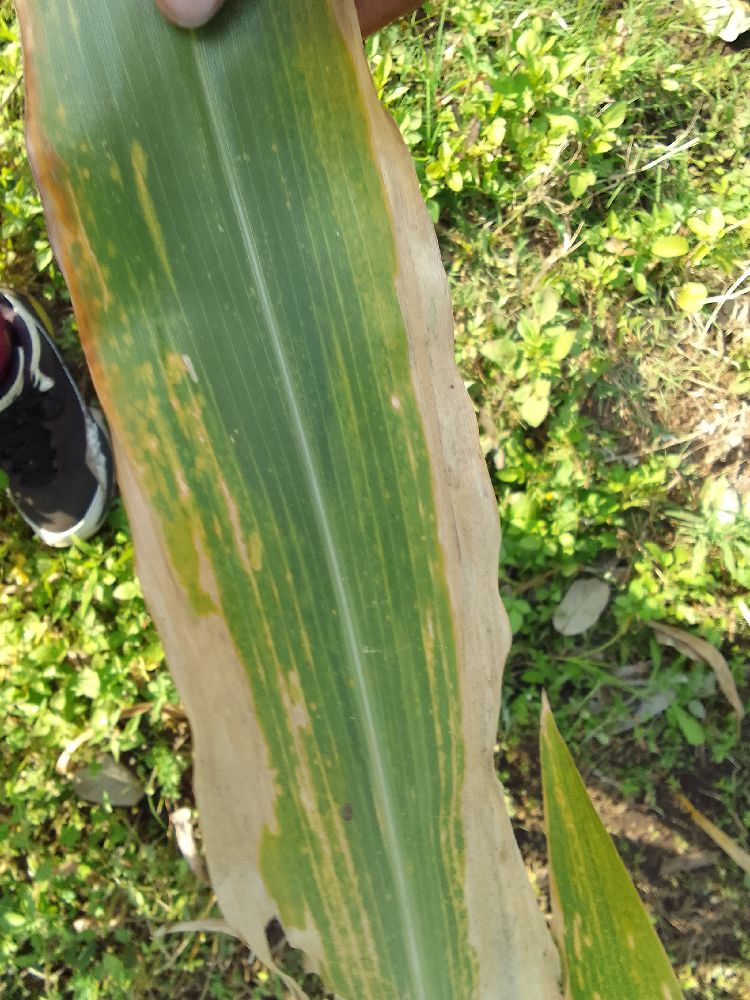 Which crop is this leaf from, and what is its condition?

maize, maize lethal necrosis
